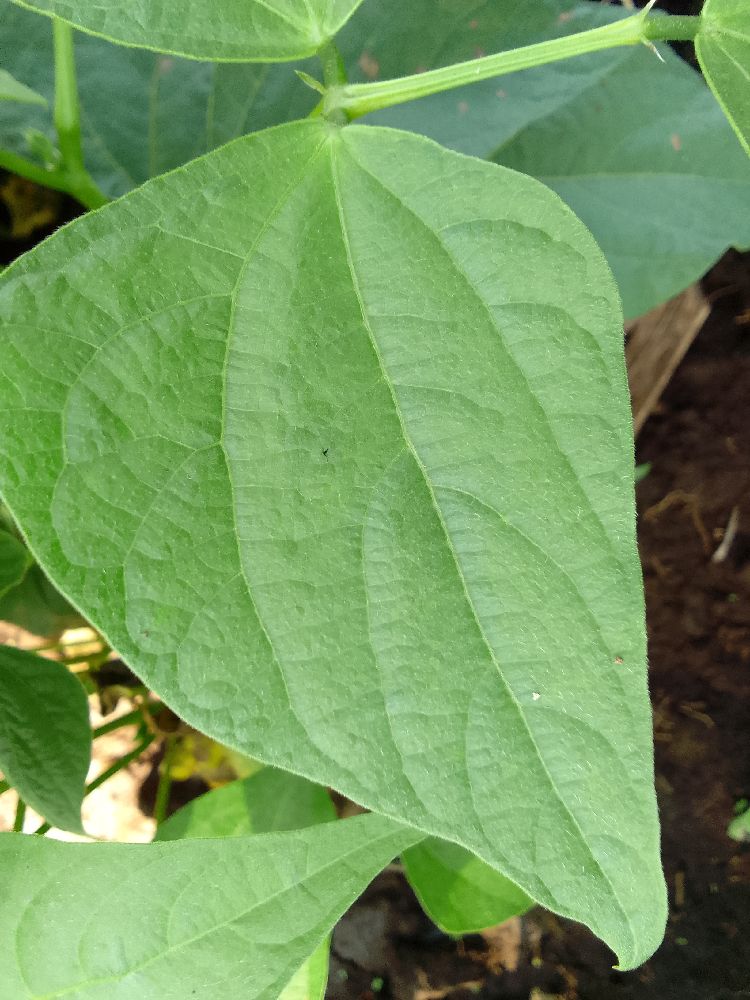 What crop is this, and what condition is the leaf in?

common bean, healthy
